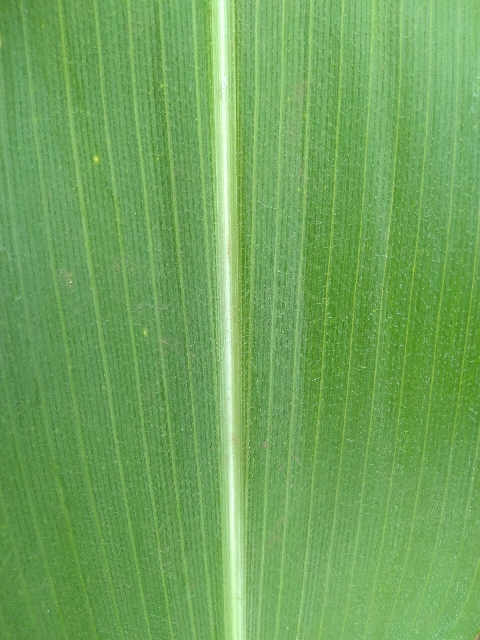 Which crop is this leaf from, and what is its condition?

maize, healthy
